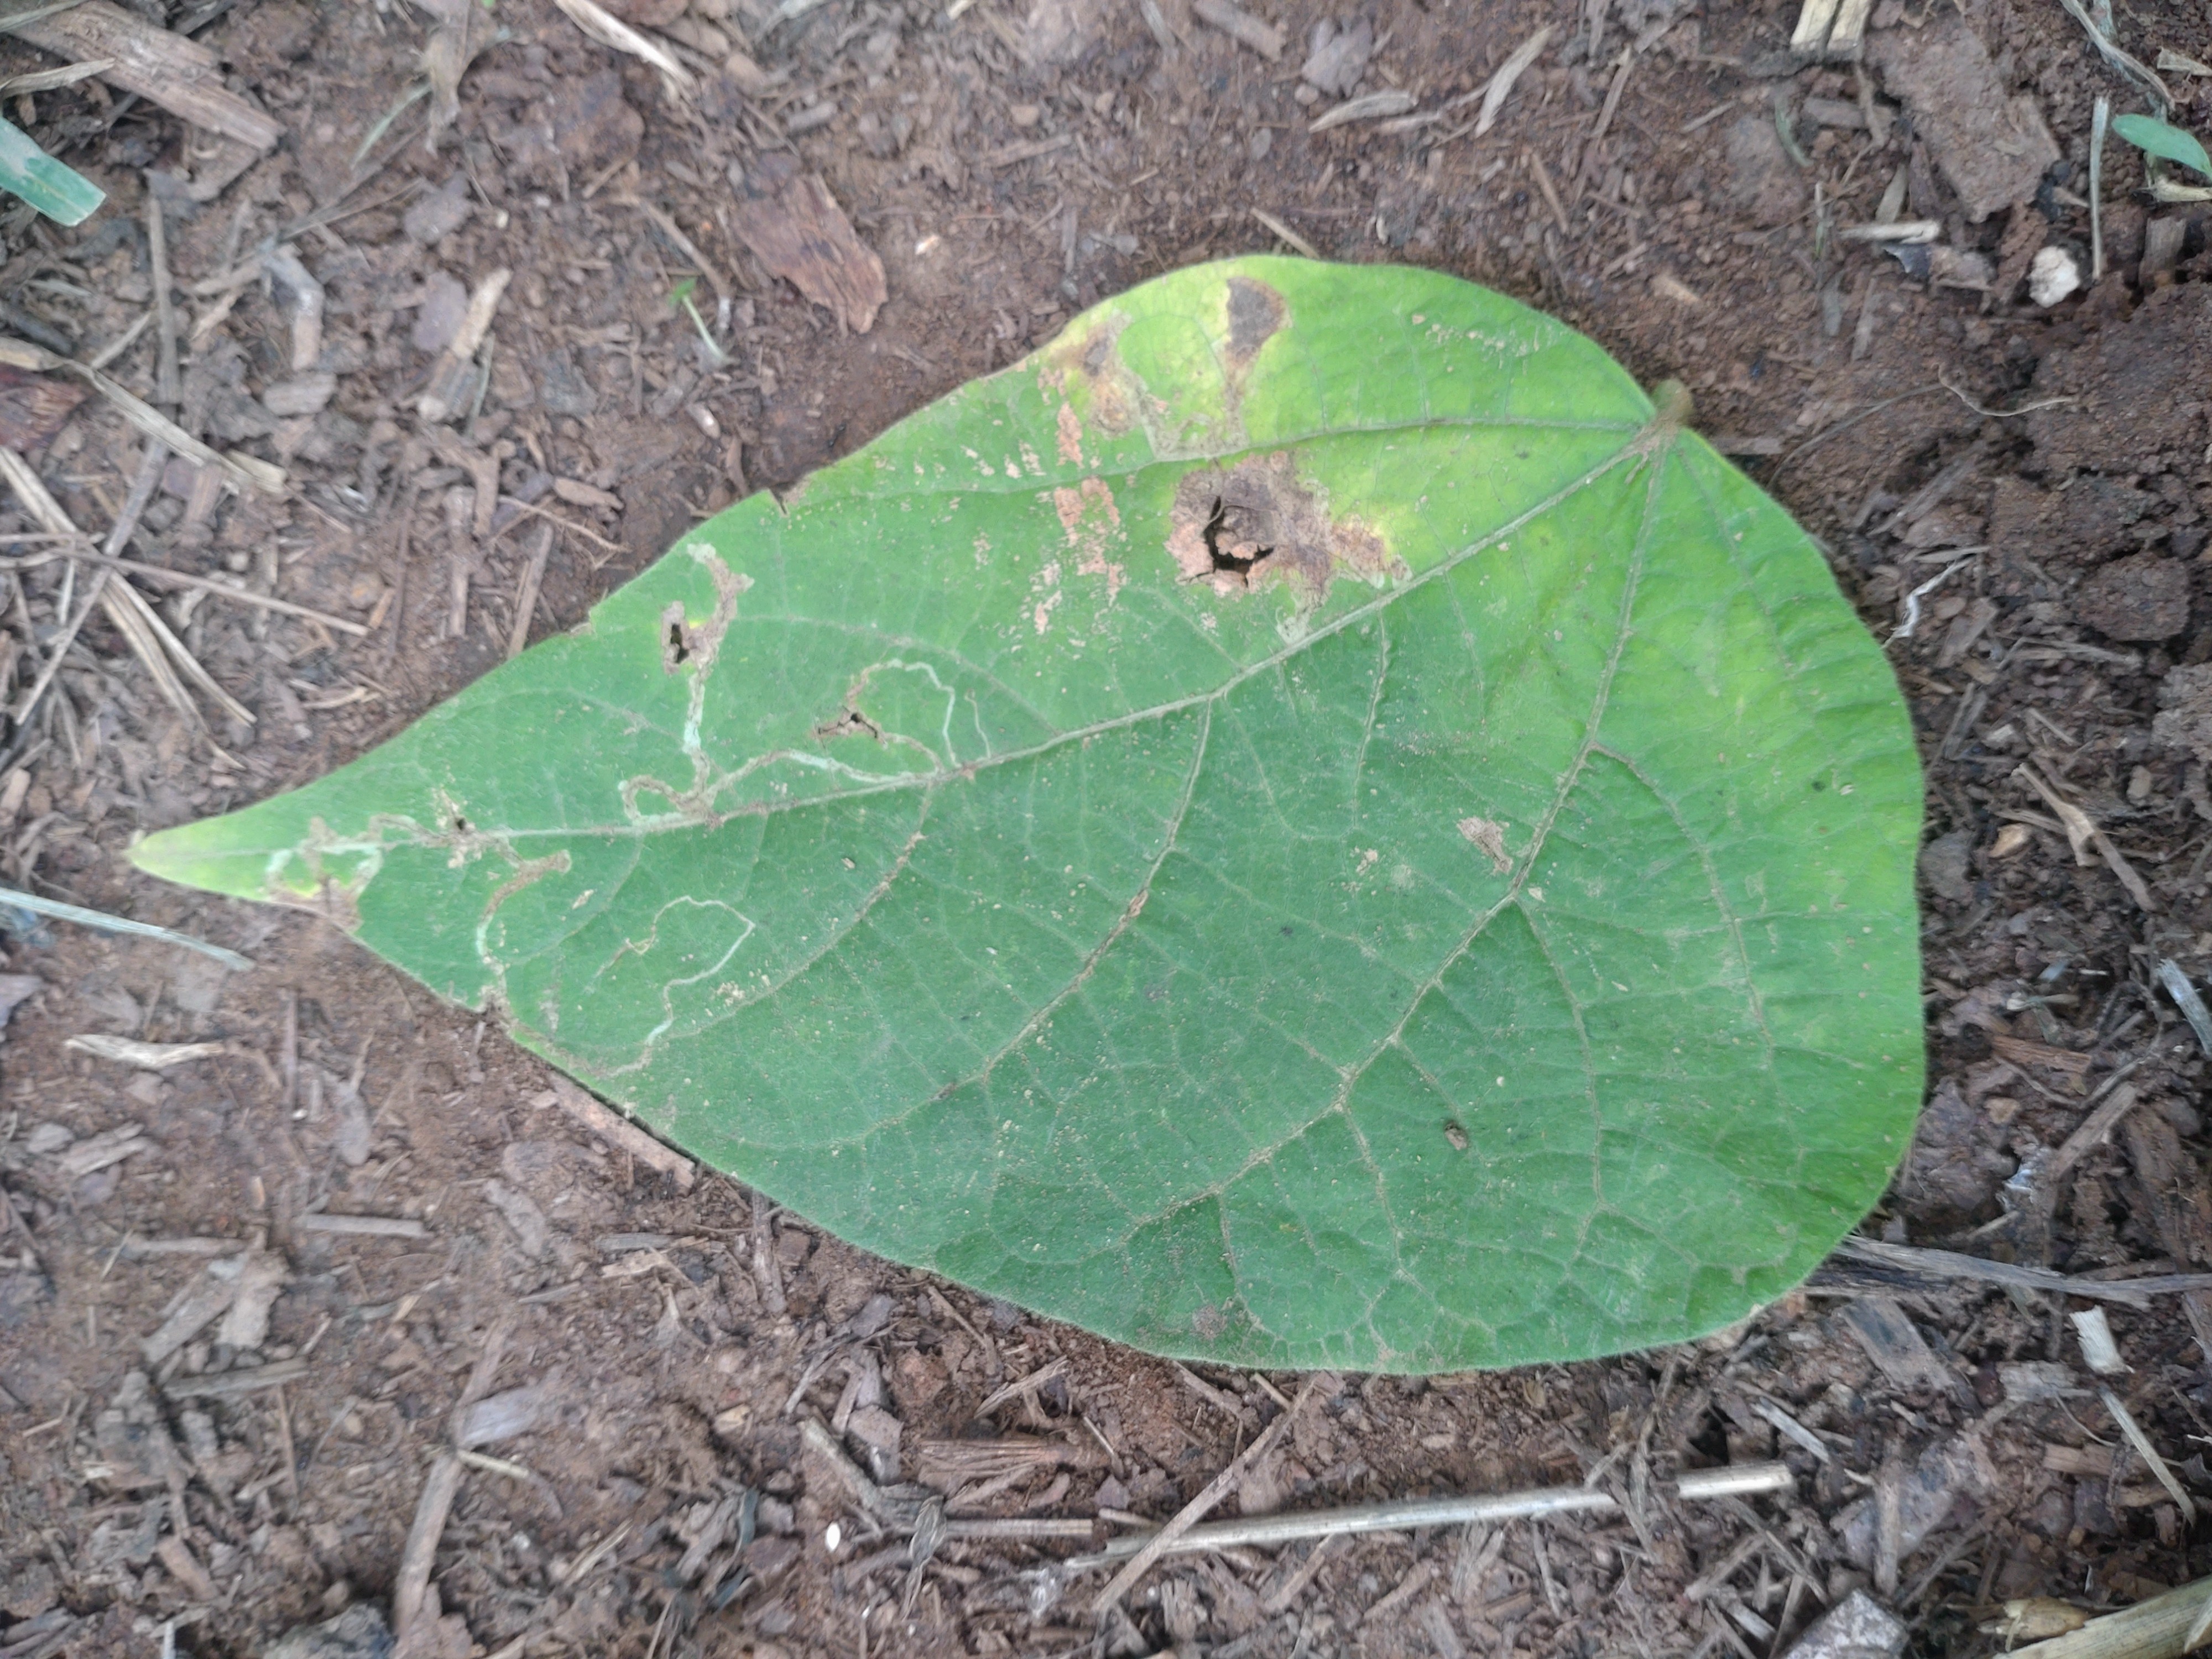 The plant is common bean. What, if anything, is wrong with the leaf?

anthracnose
